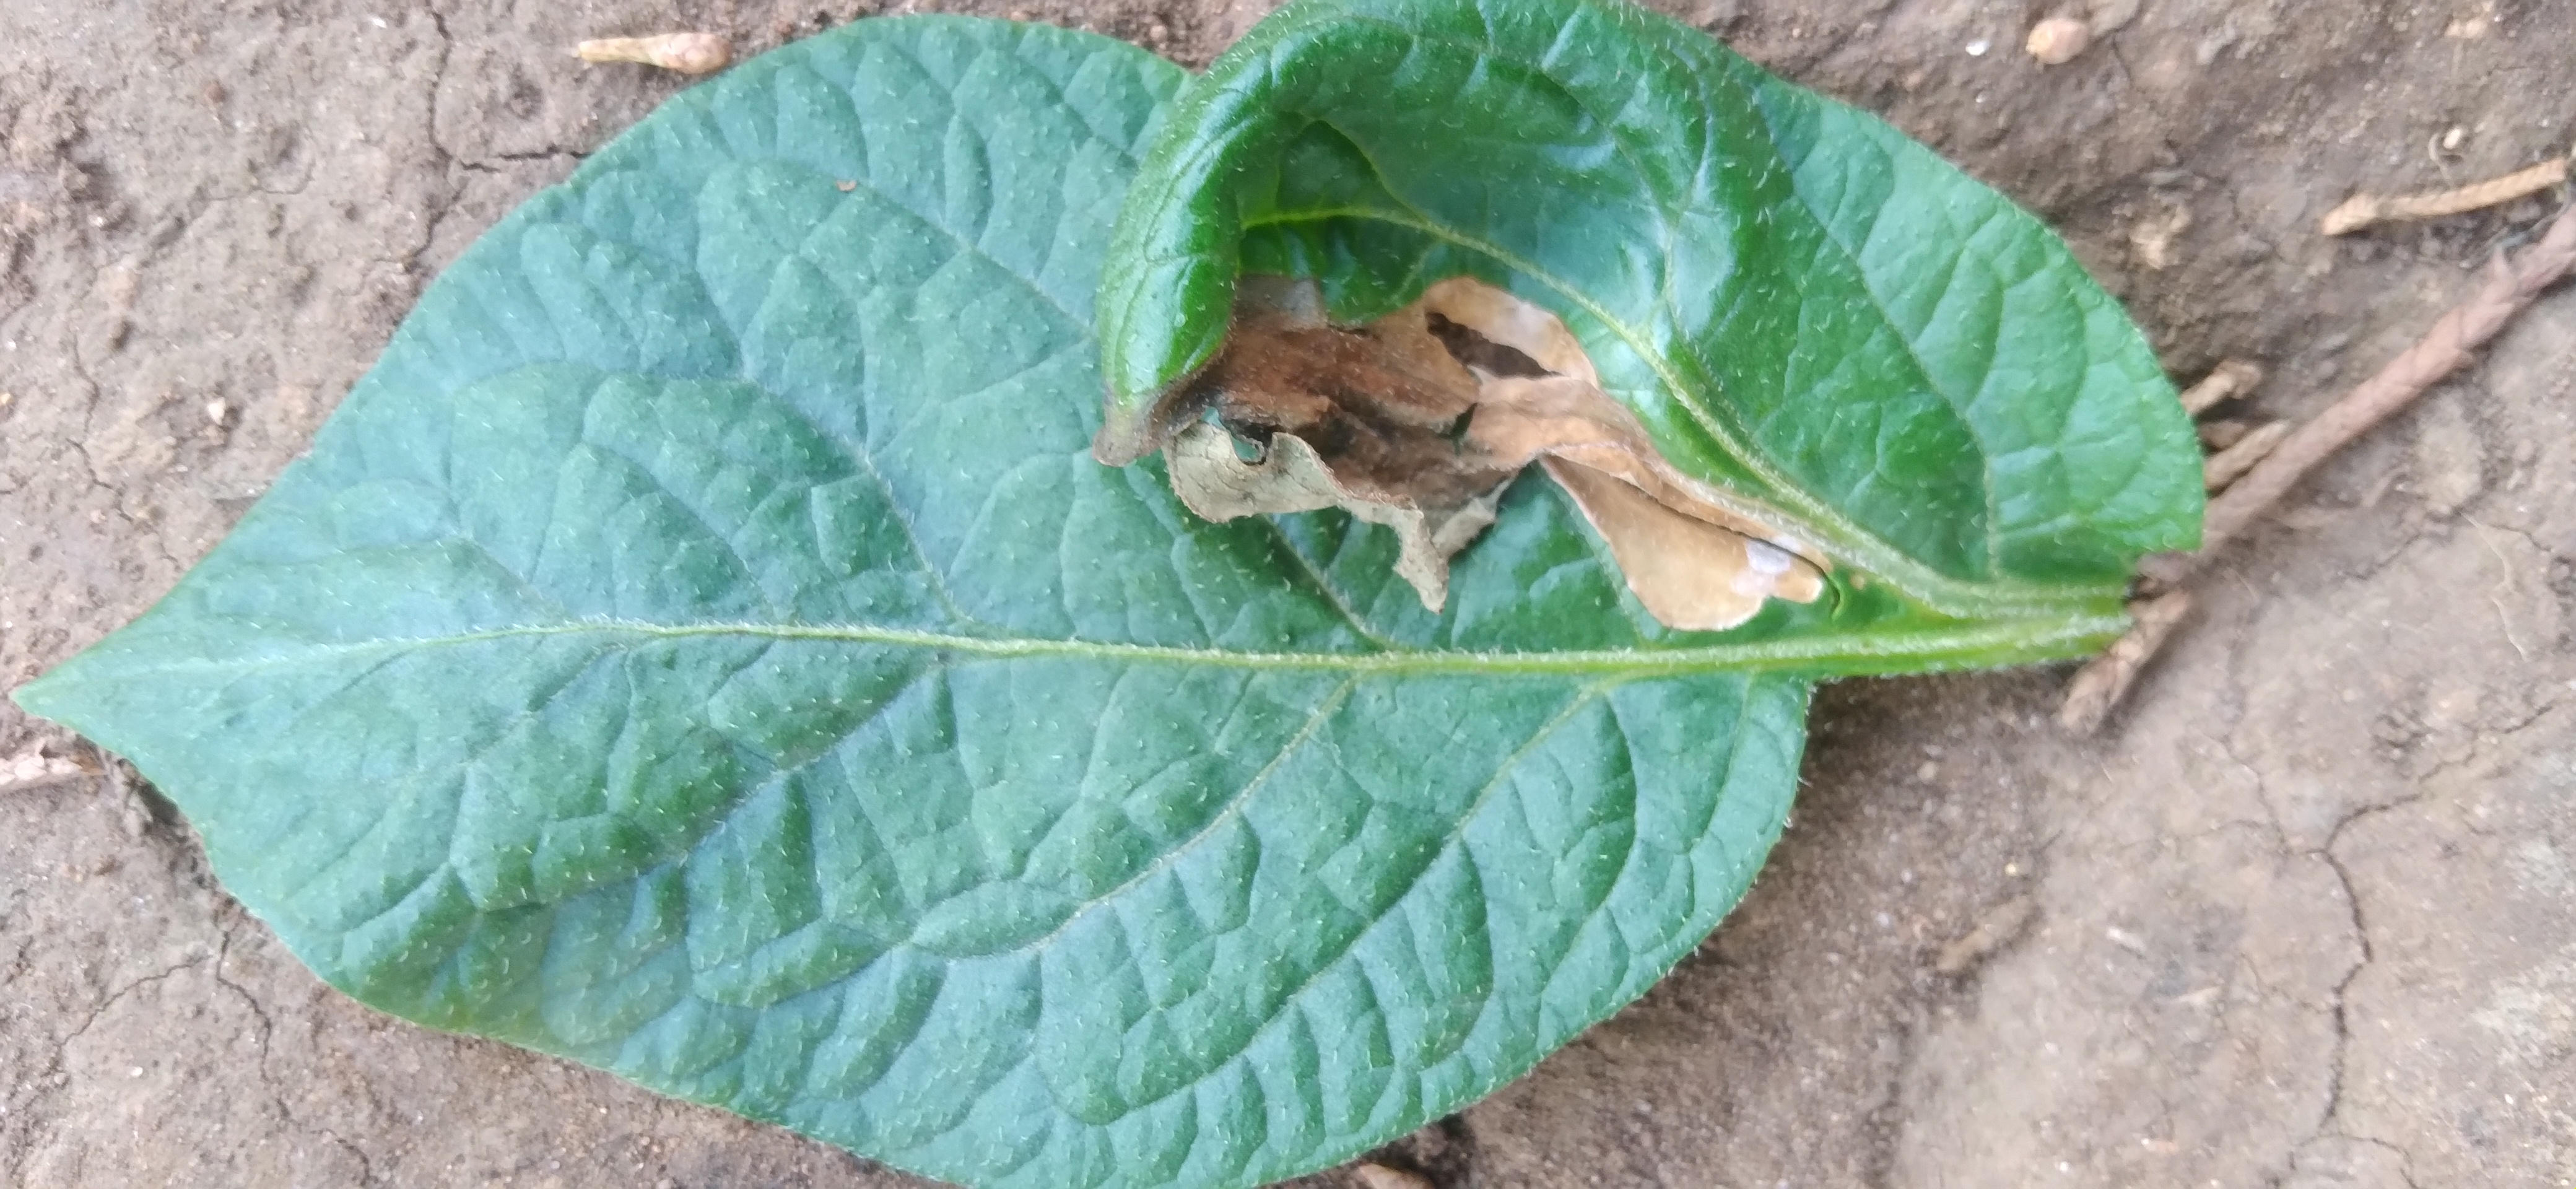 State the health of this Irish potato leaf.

early blight
